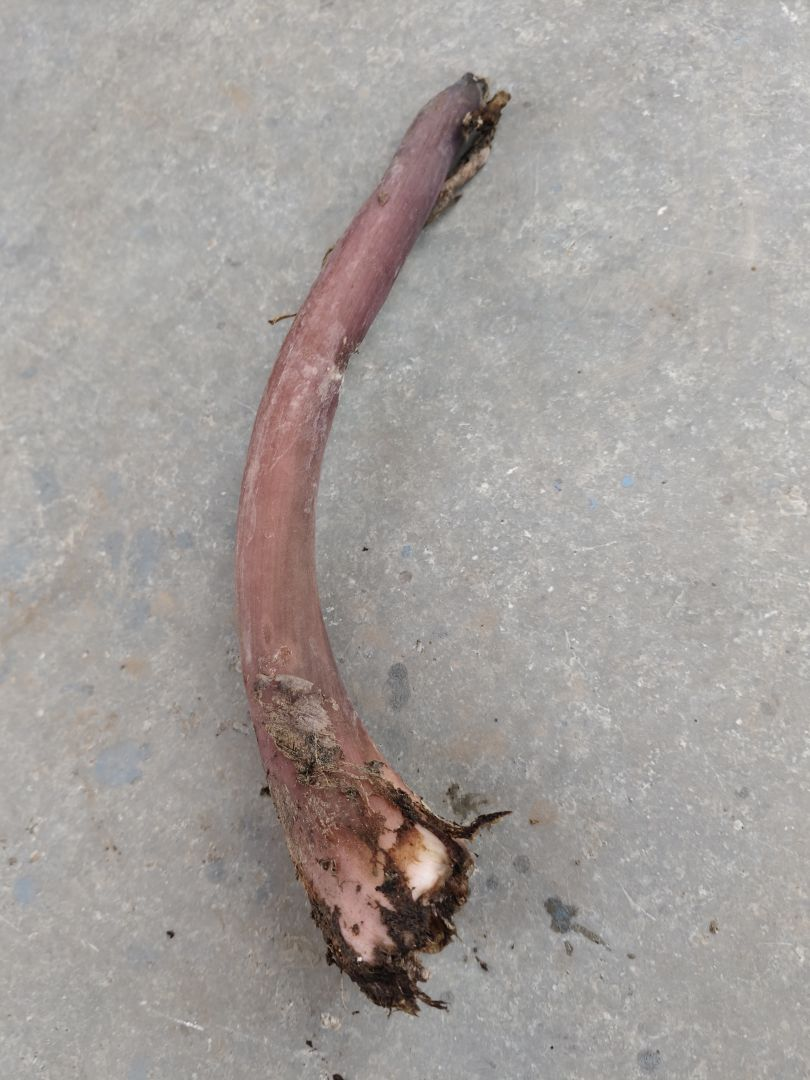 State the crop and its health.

taro, root rot
